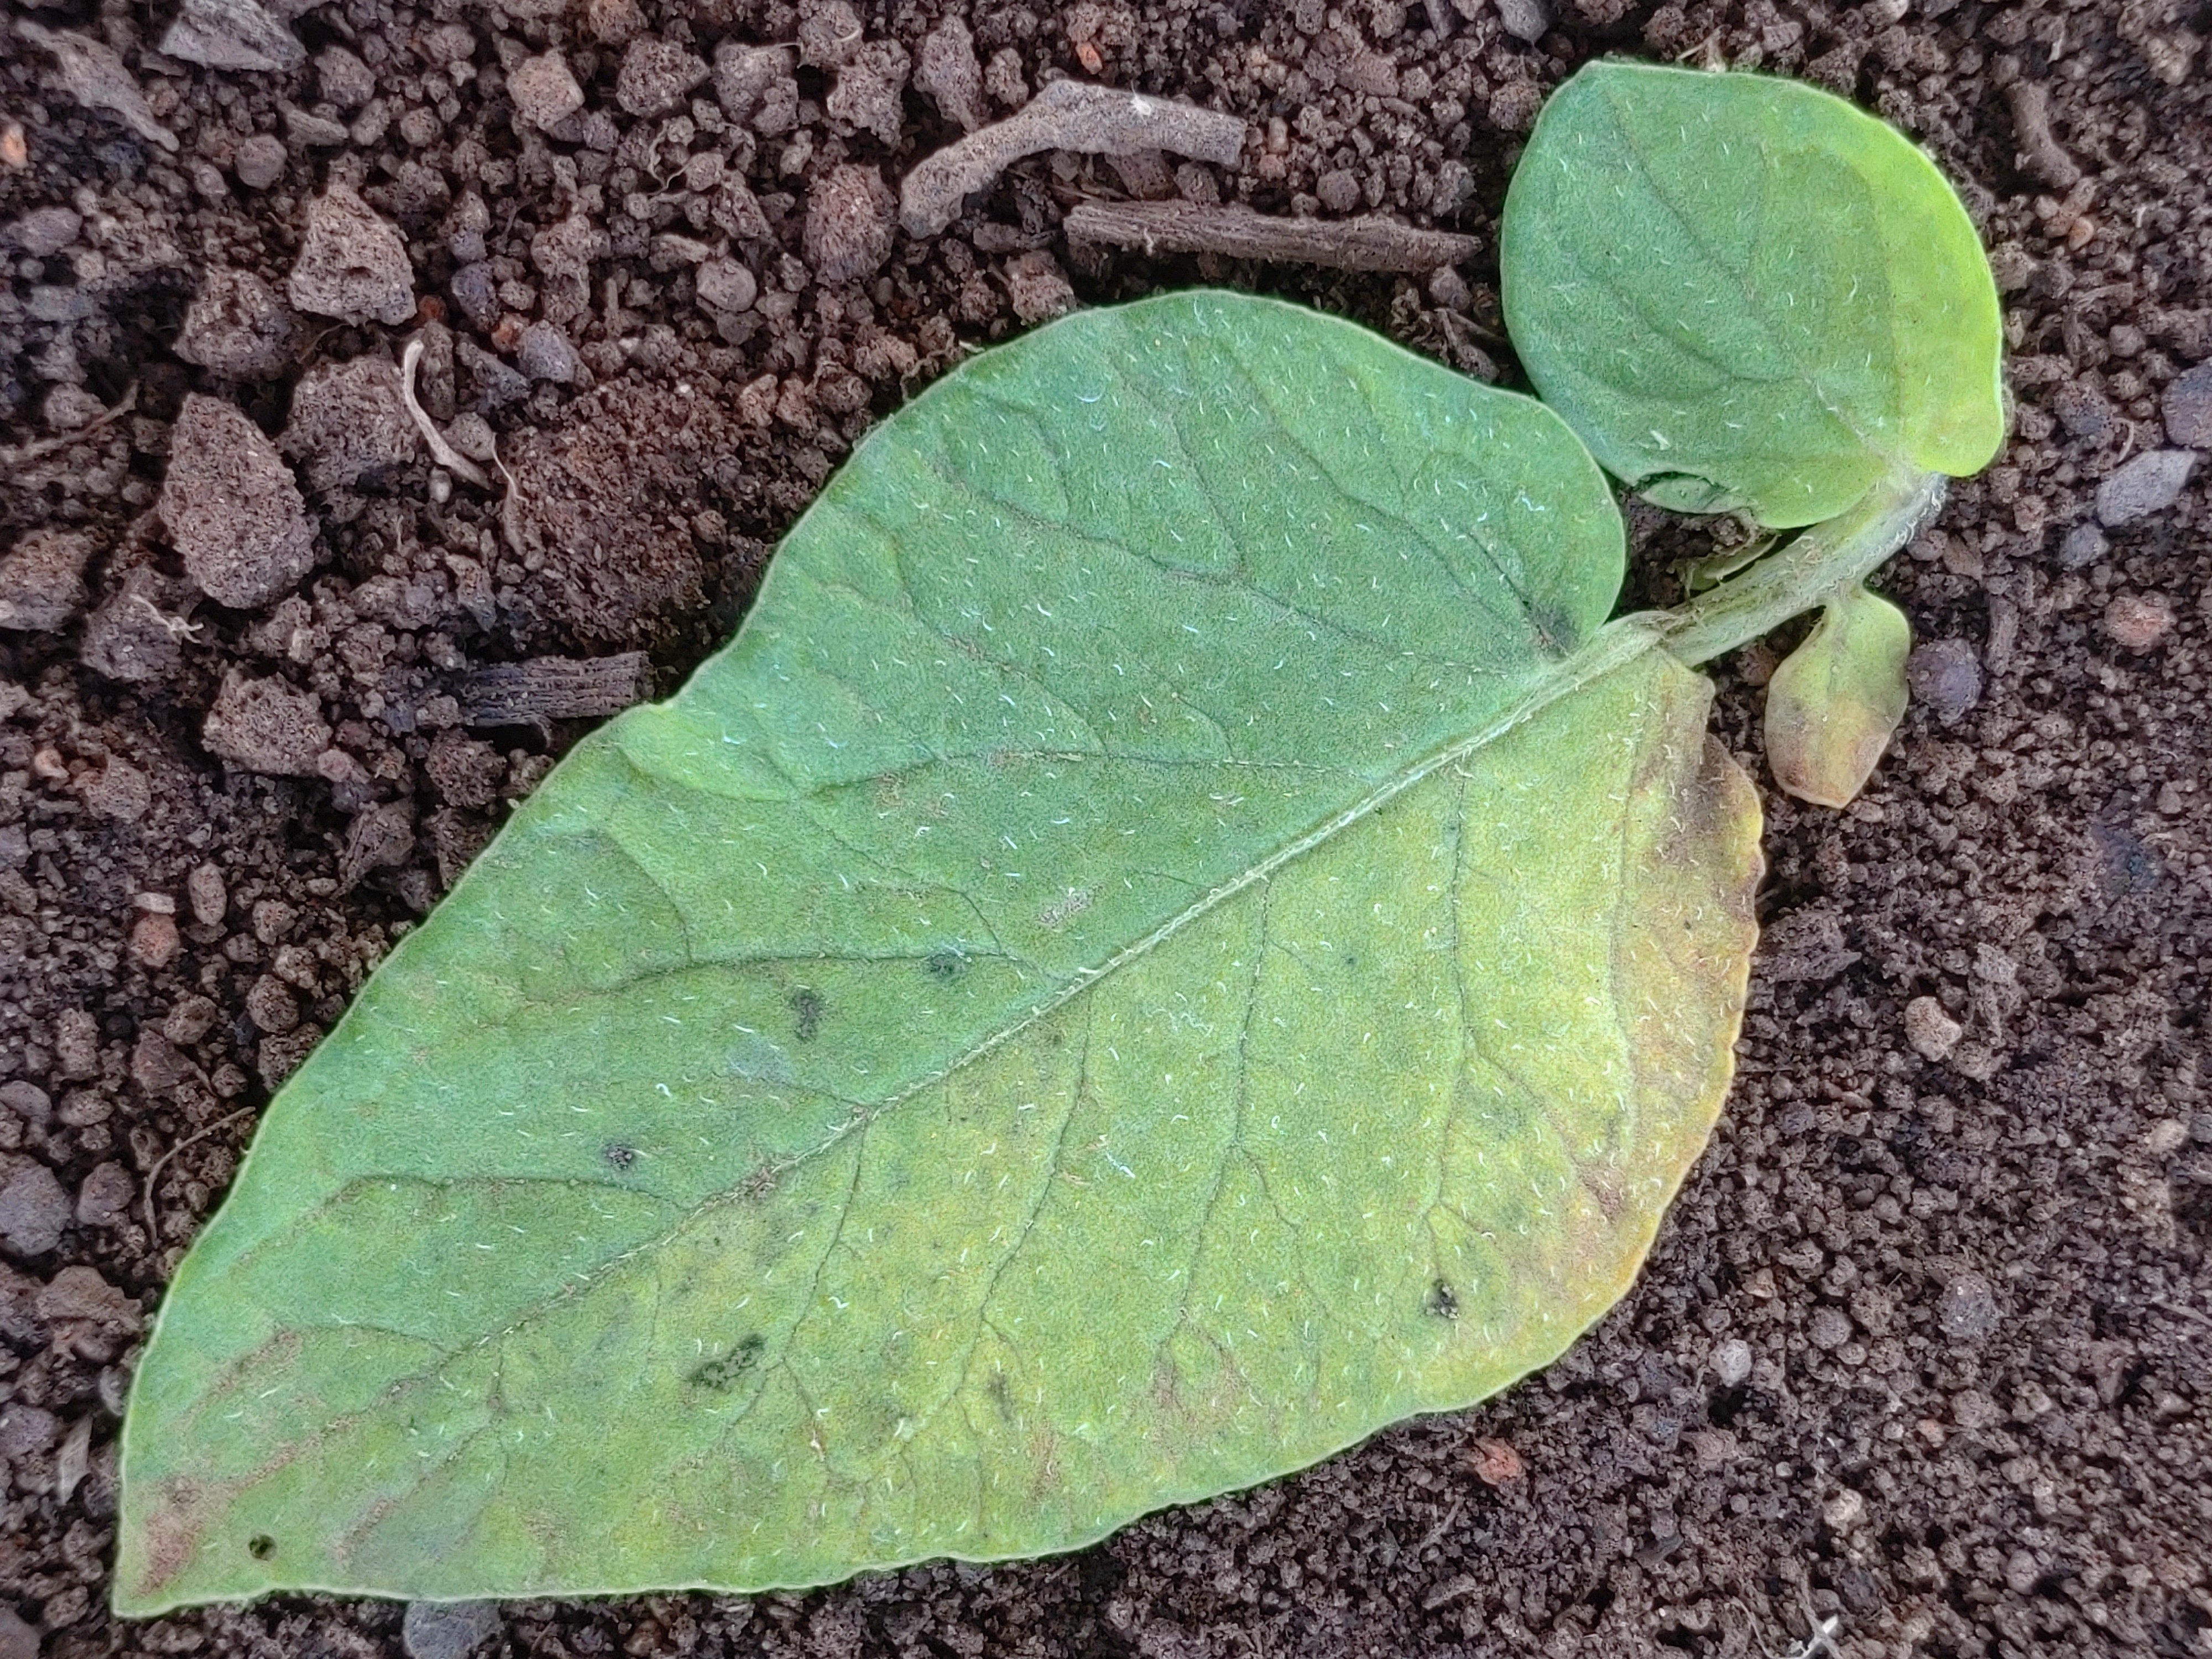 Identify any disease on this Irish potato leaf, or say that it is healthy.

late blight
